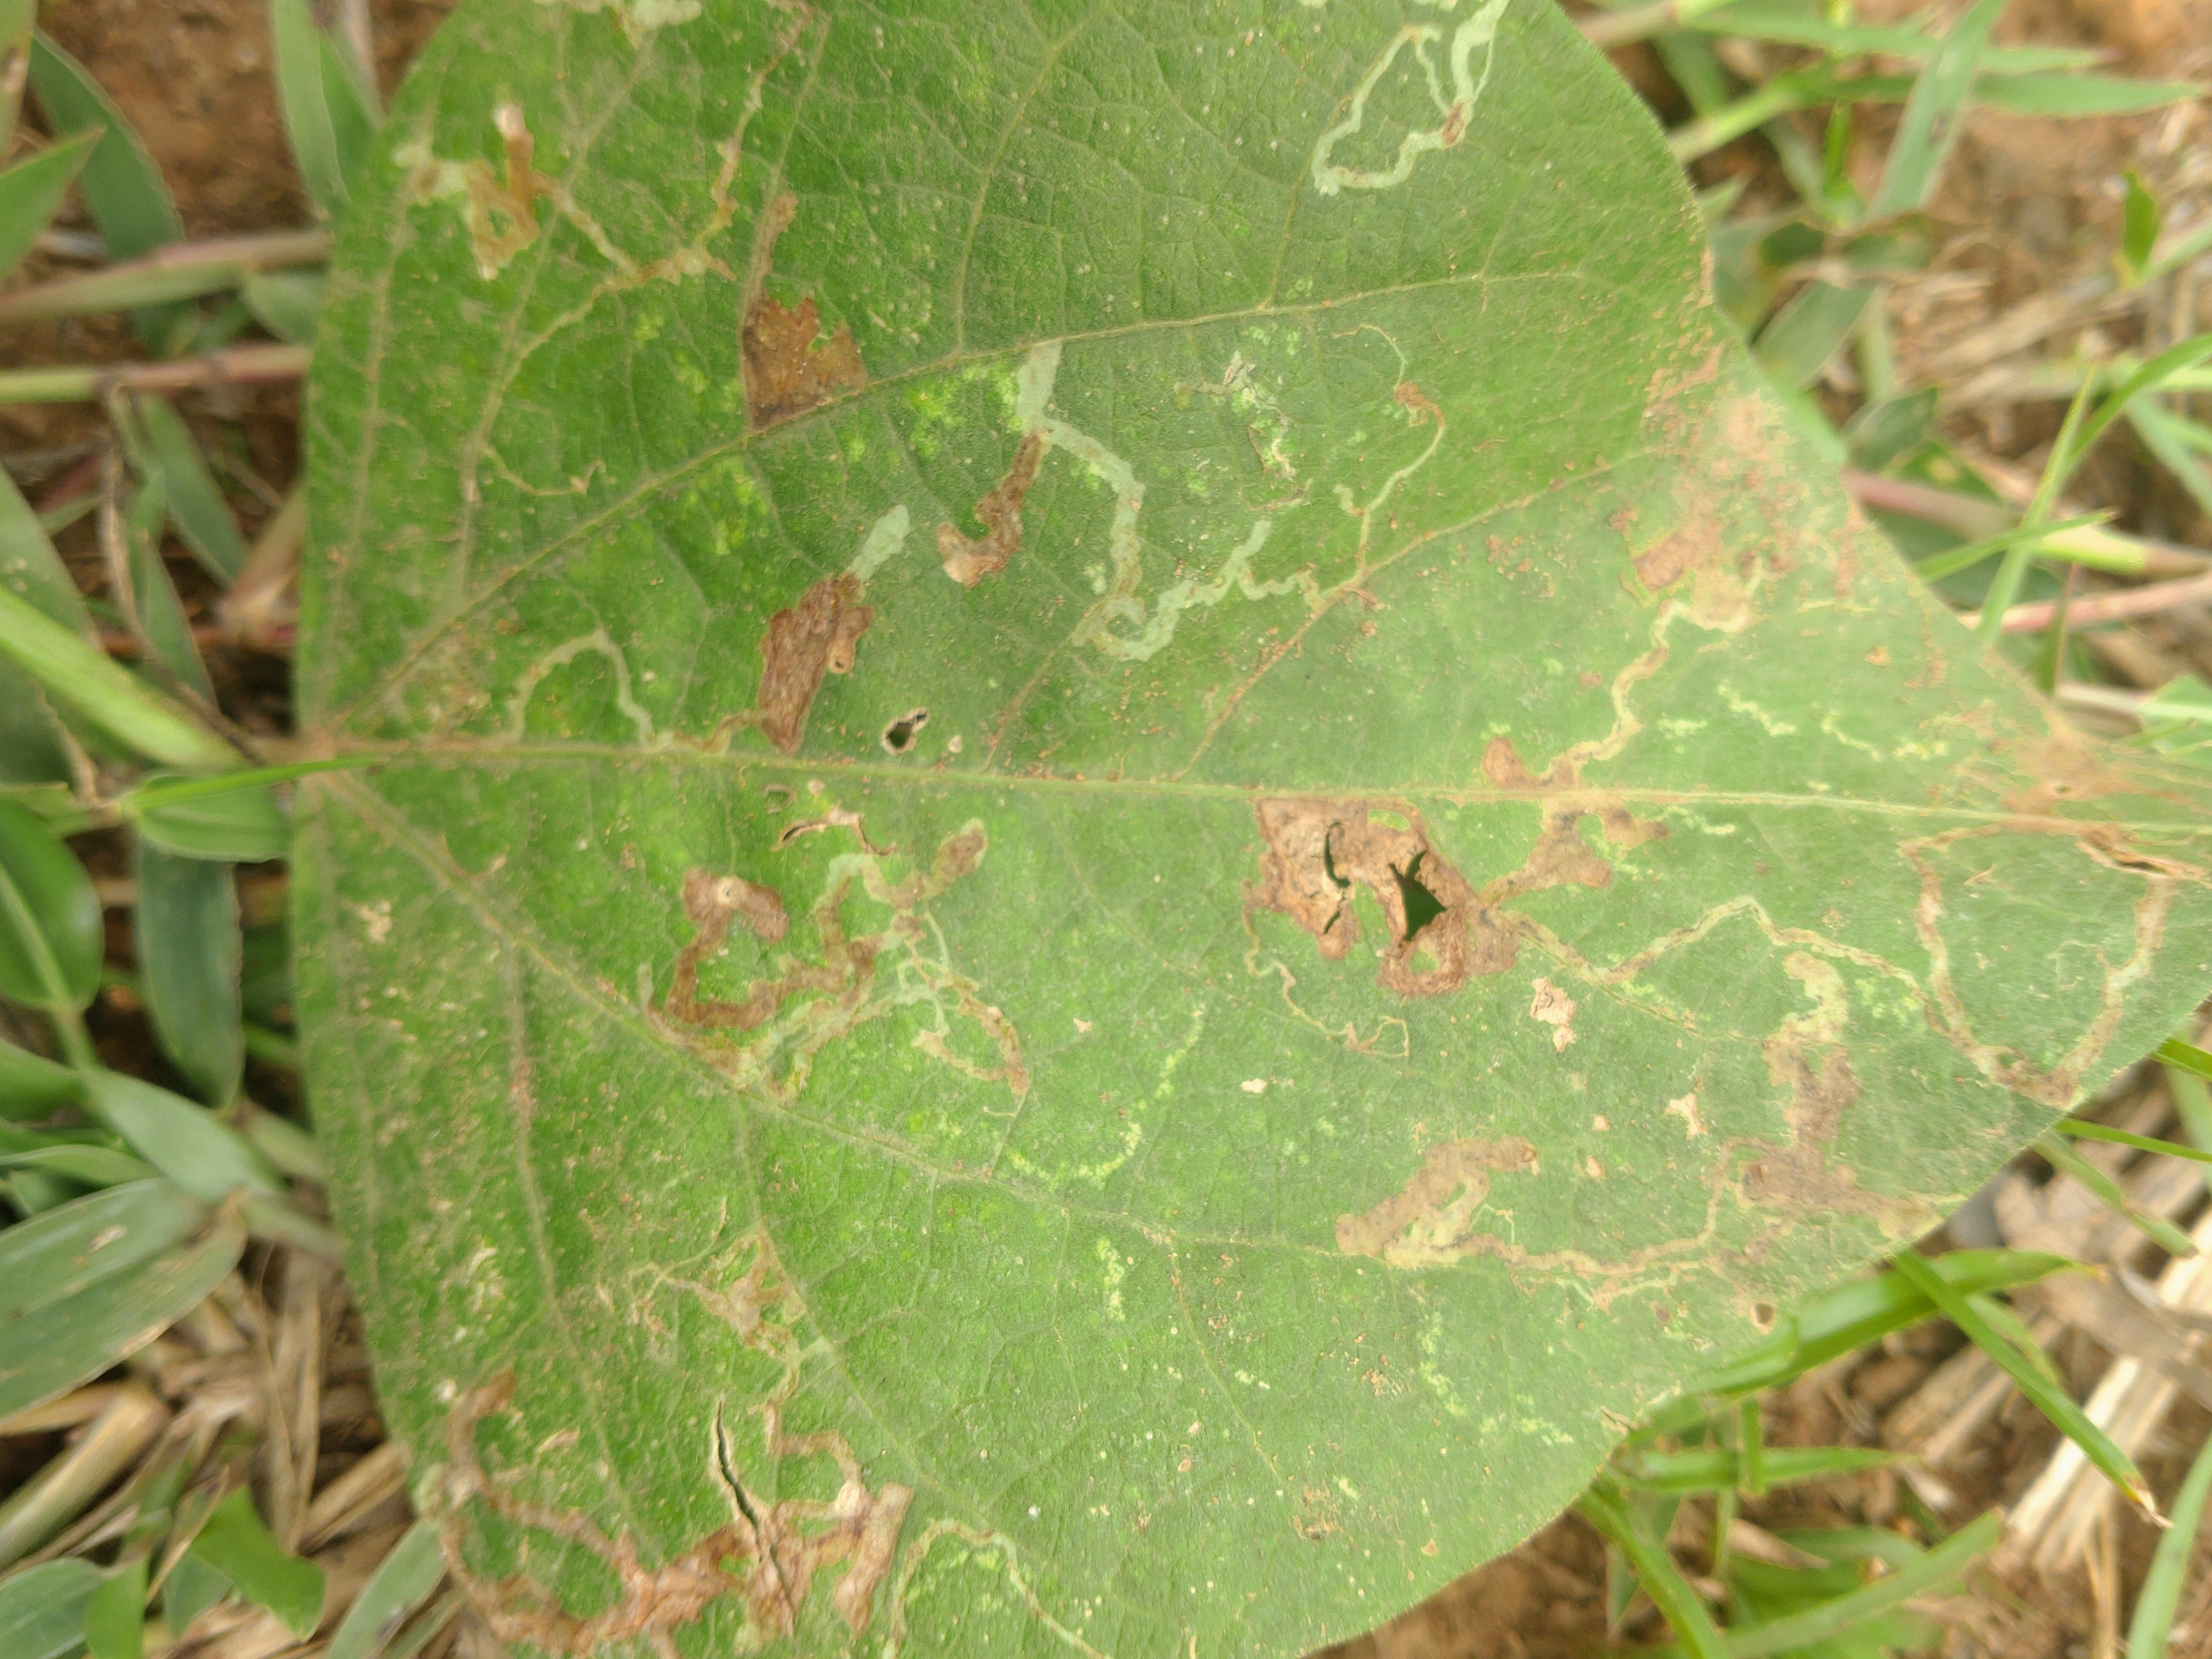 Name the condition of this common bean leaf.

anthracnose
